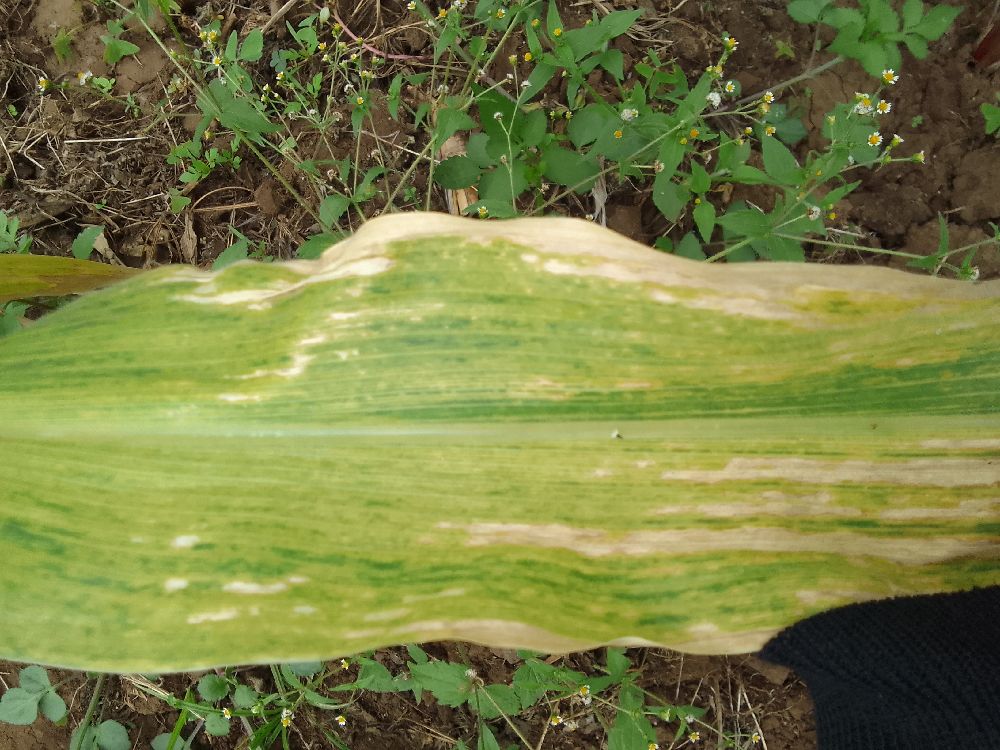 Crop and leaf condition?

maize, maize lethal necrosis
